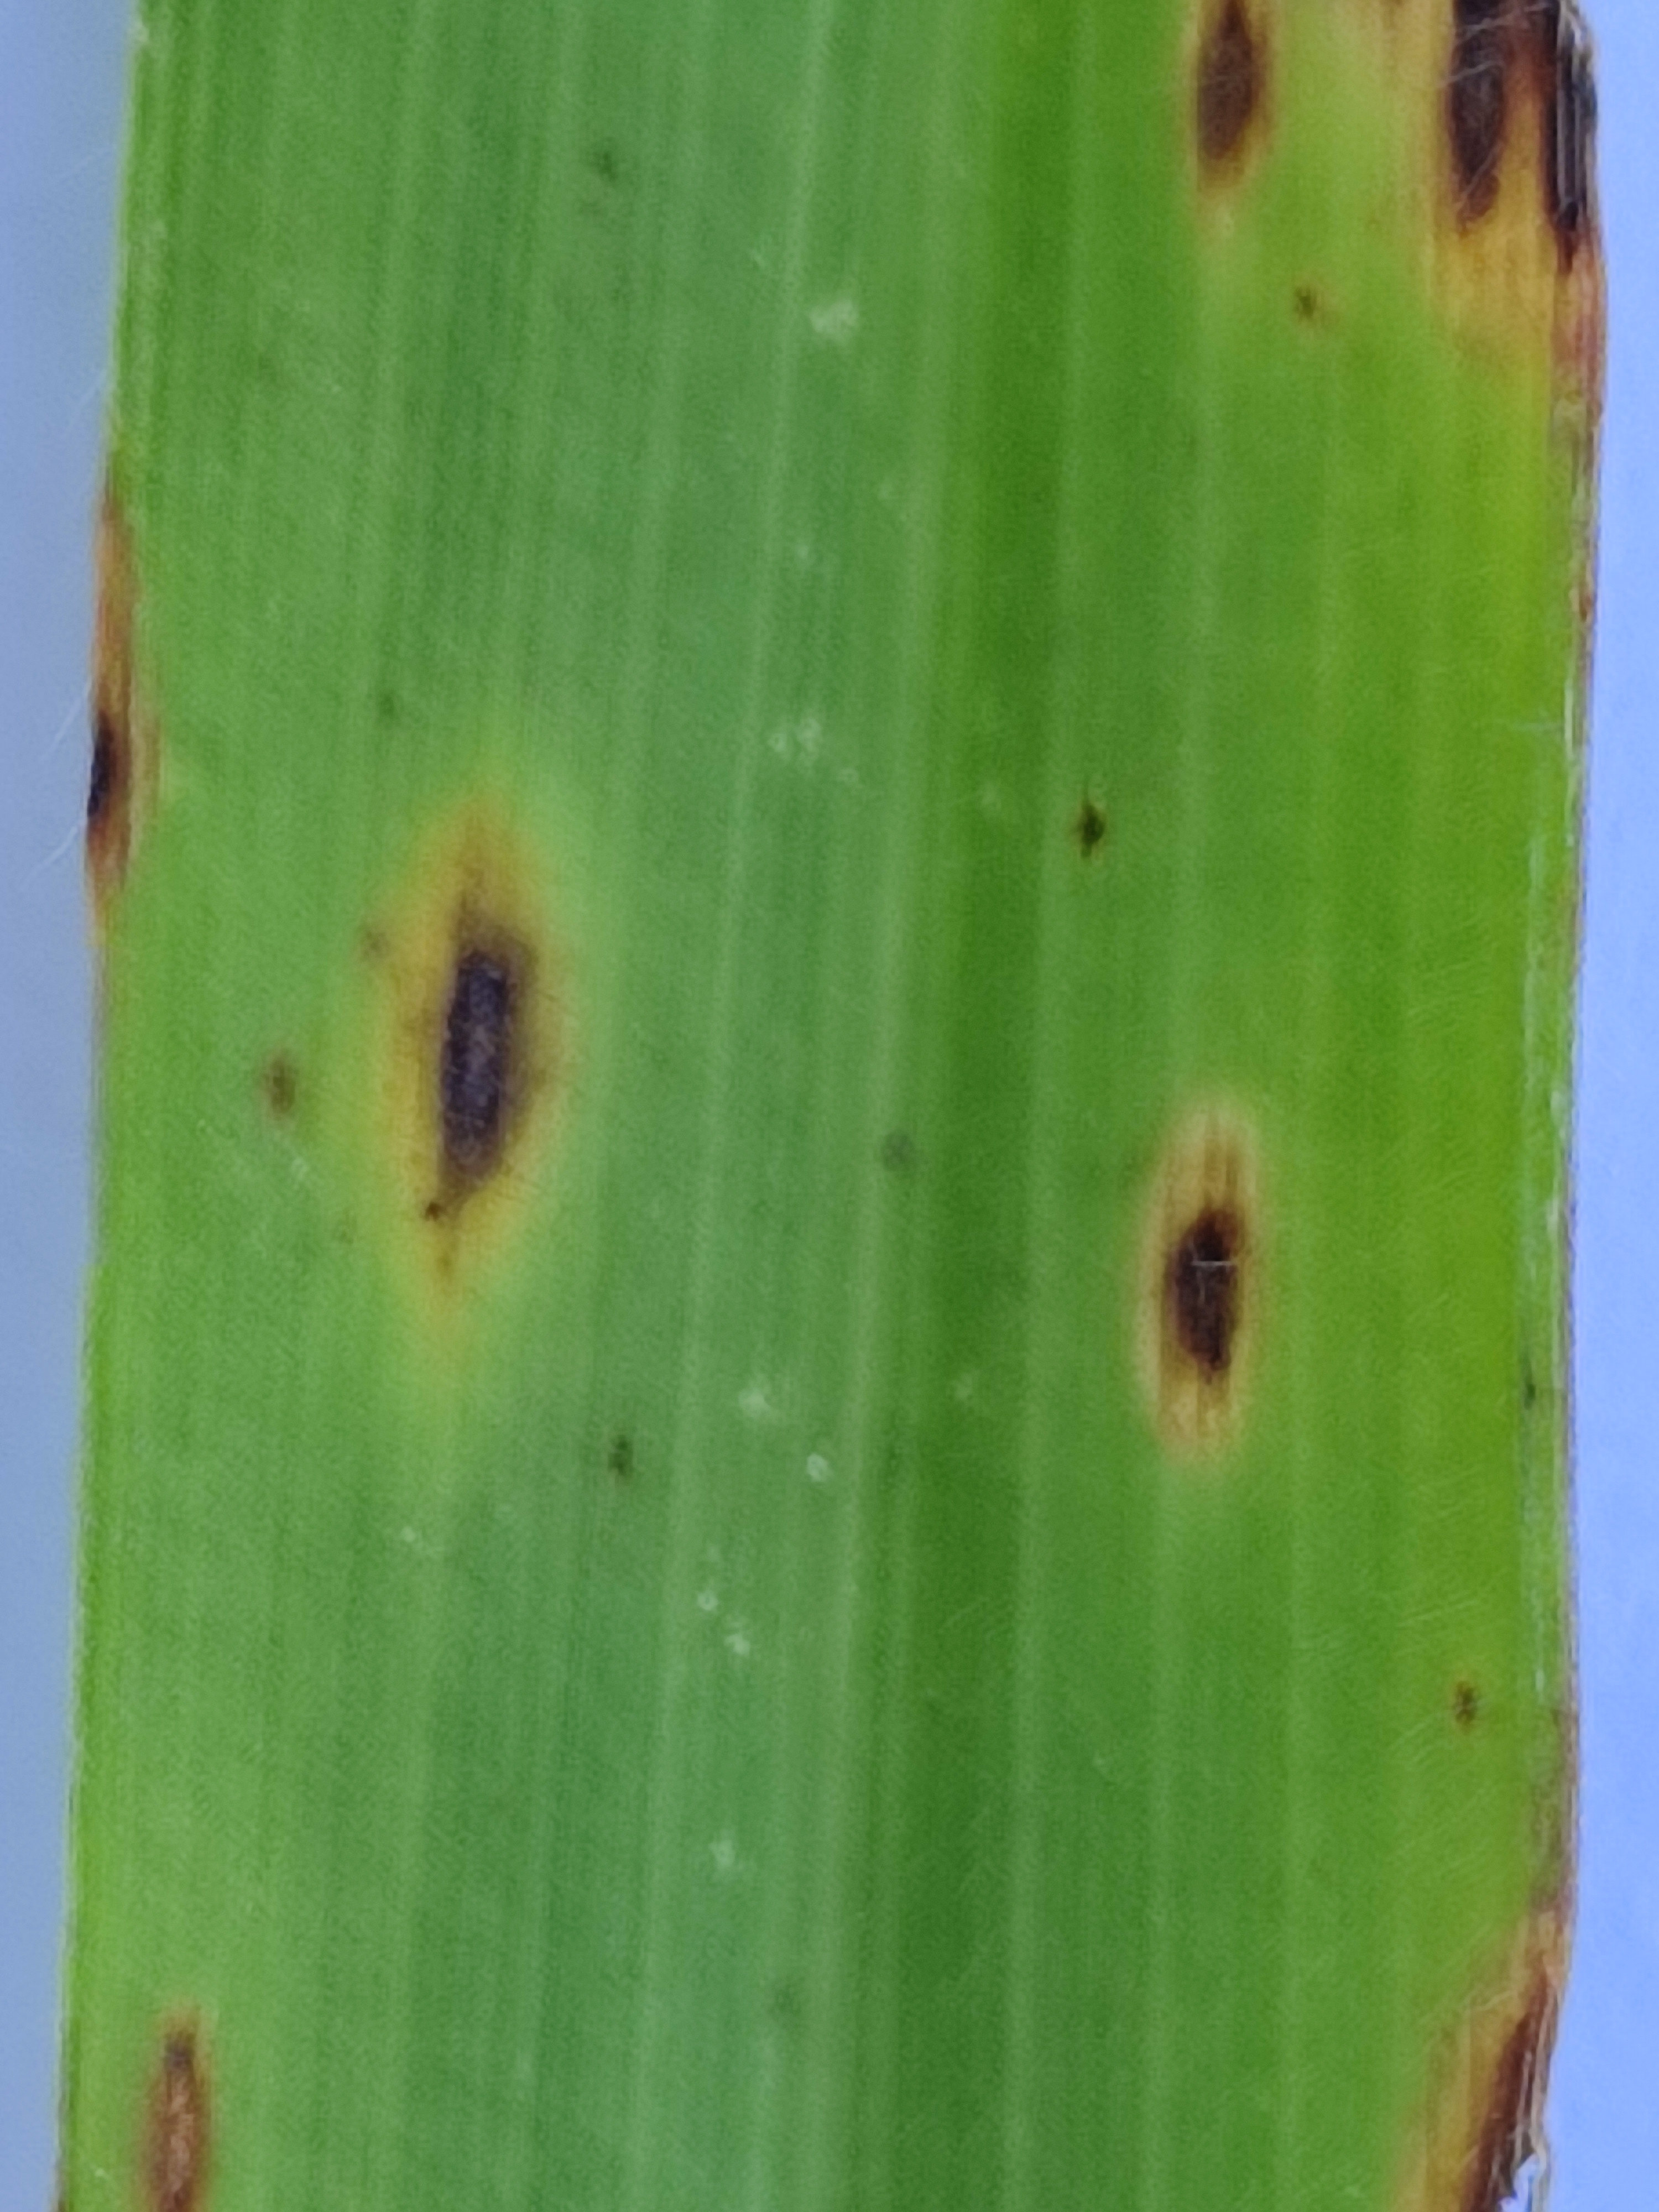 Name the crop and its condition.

pearl millet, pyricularia sp.
